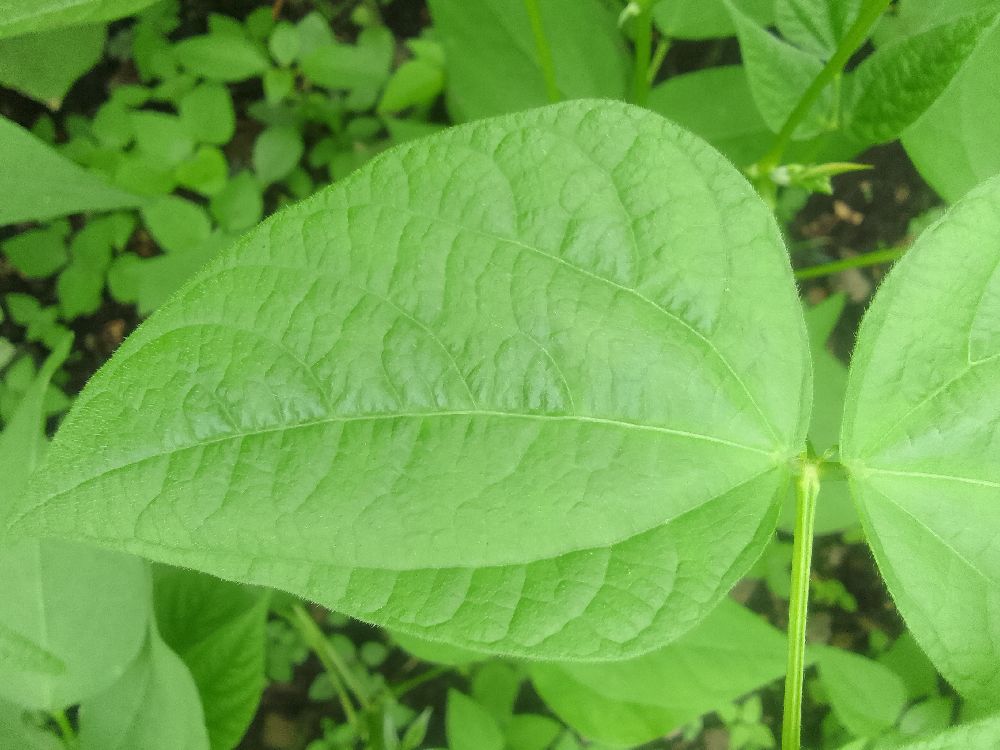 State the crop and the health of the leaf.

common bean, healthy
